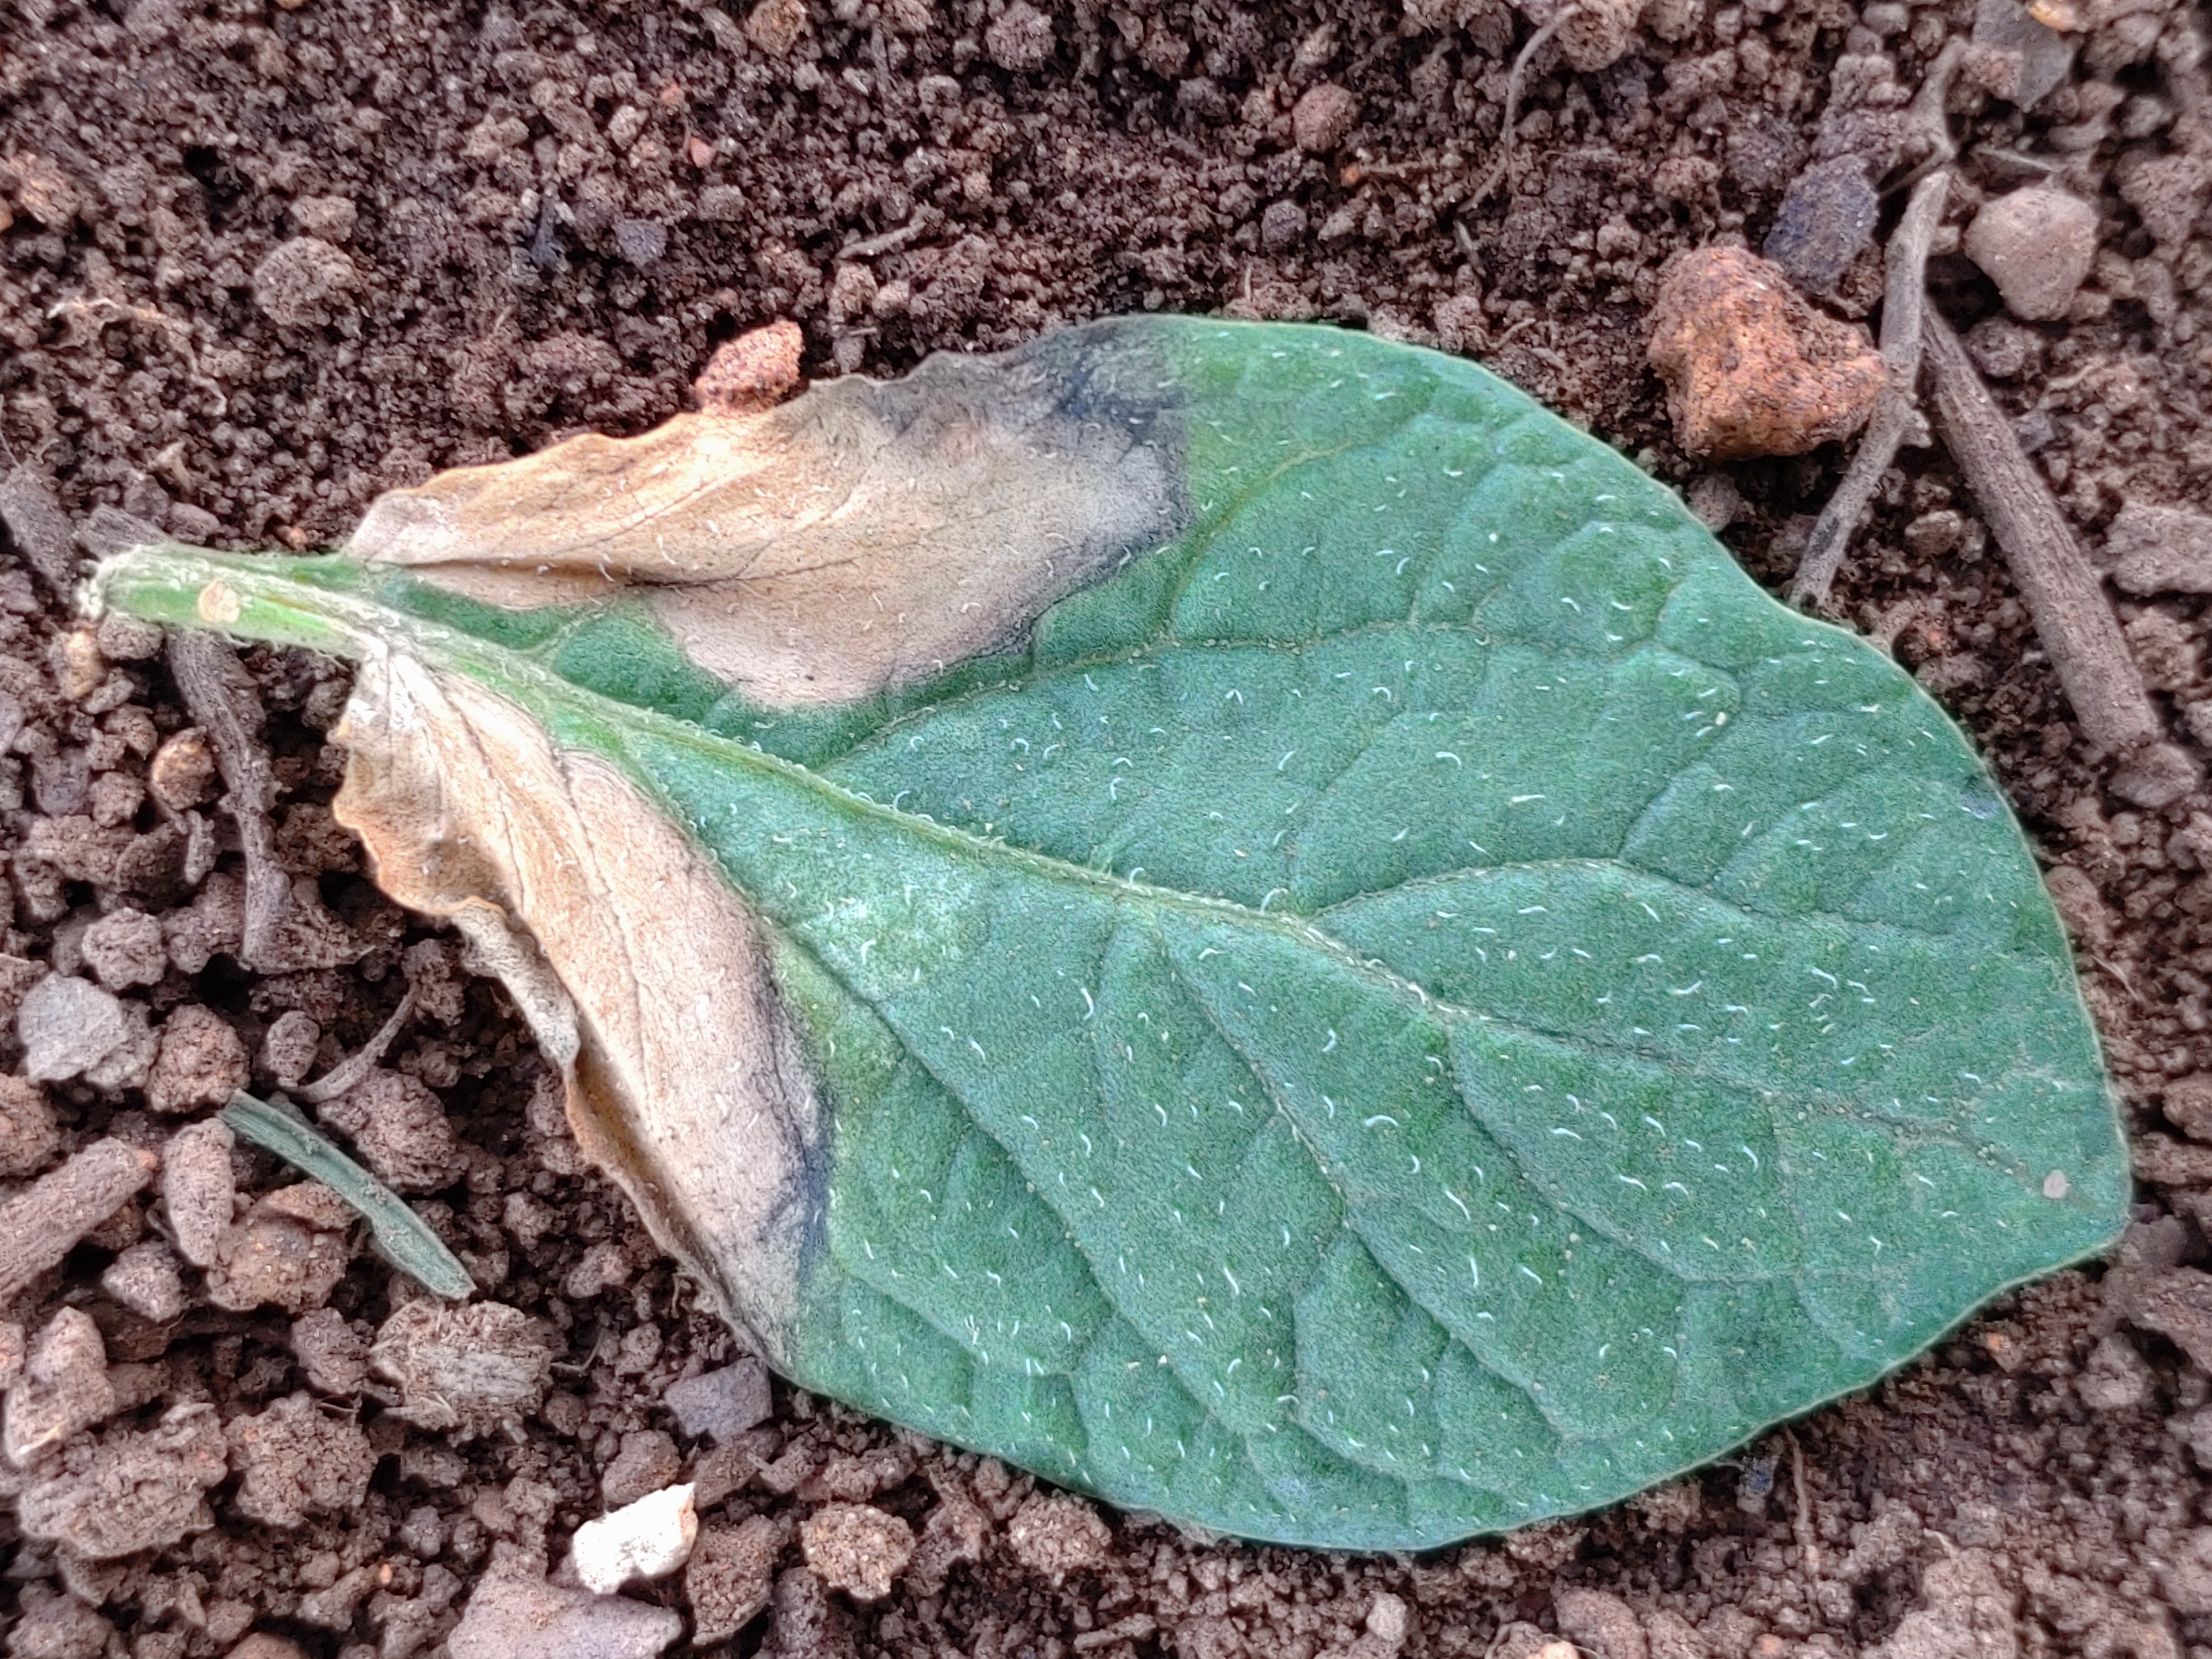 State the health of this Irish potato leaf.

early blight
